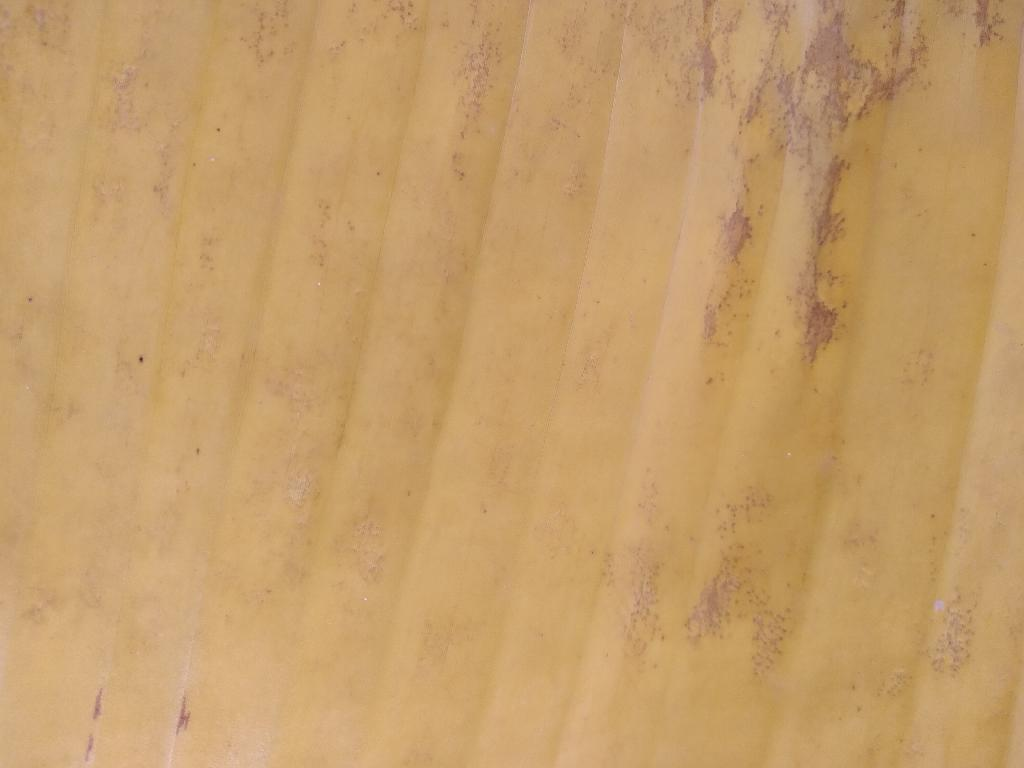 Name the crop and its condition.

banana, fusarium wilt race 1
